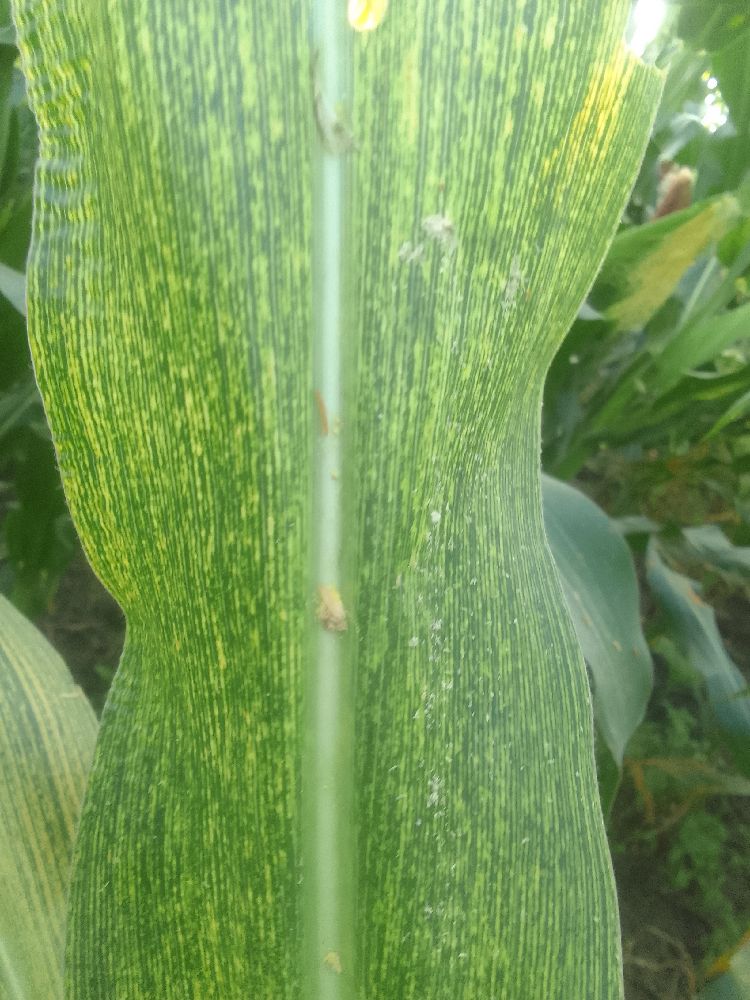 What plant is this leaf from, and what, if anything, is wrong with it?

maize, maize streak virus
